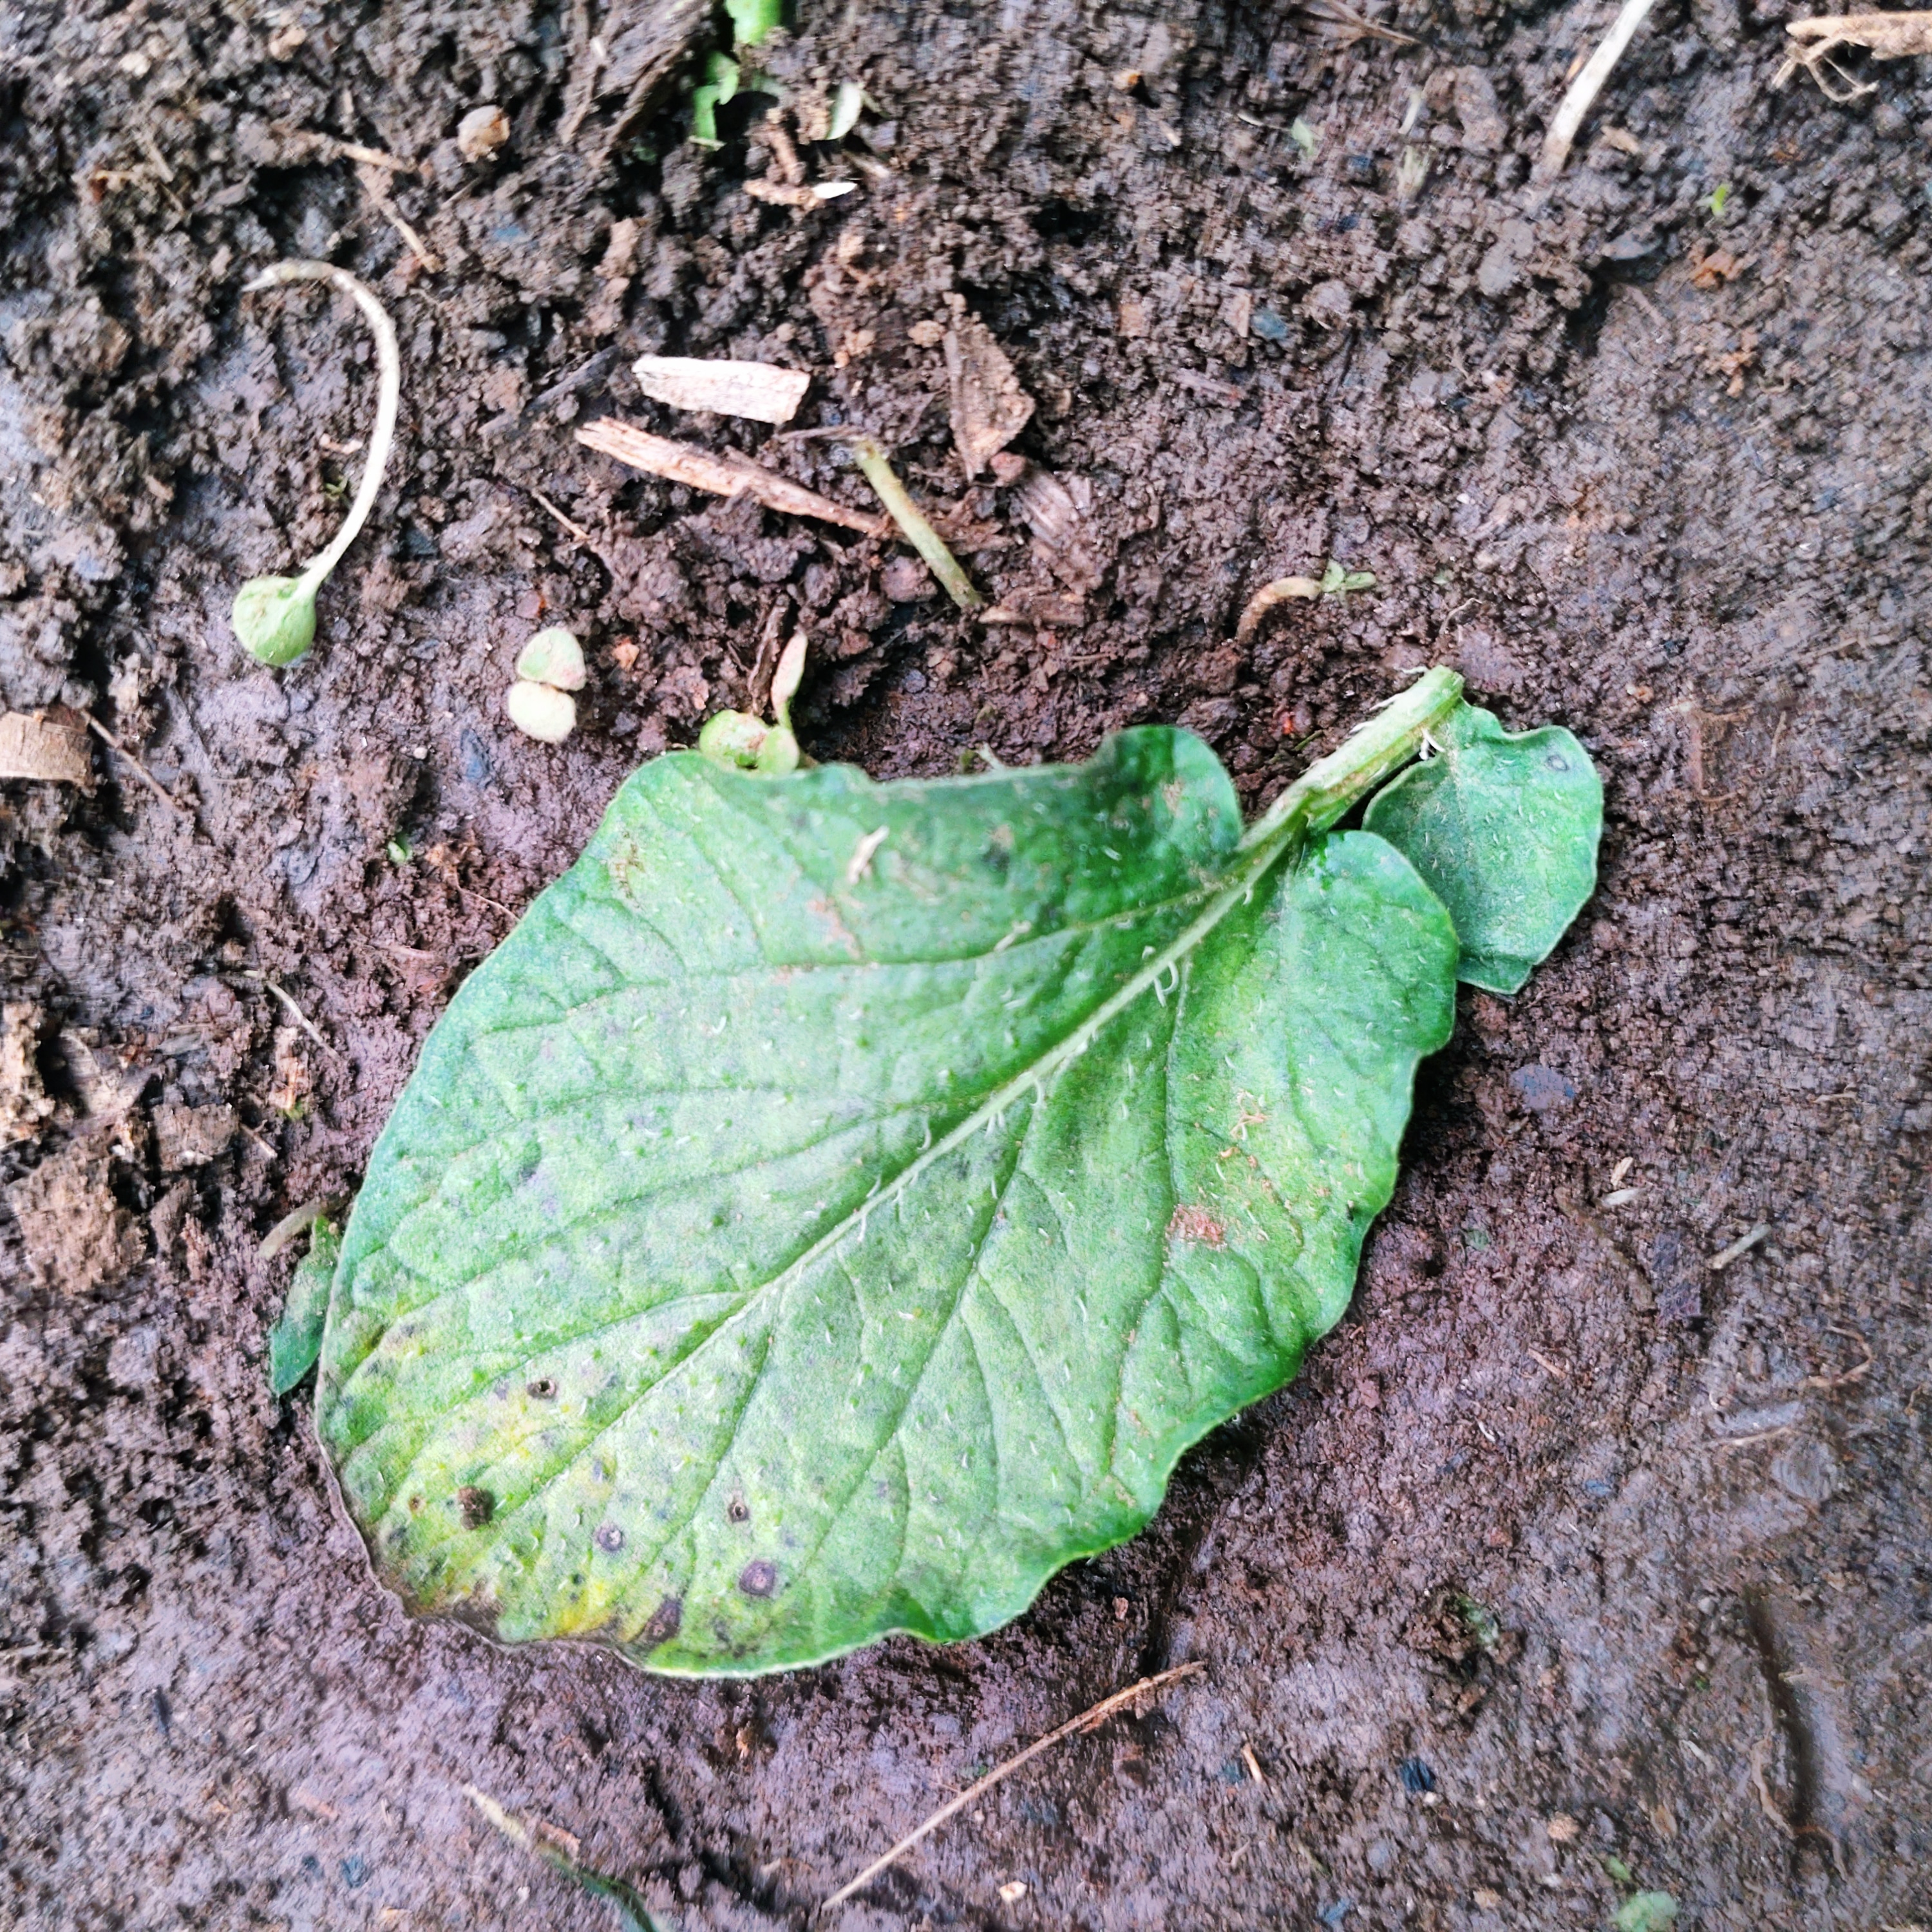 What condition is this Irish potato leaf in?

late blight
